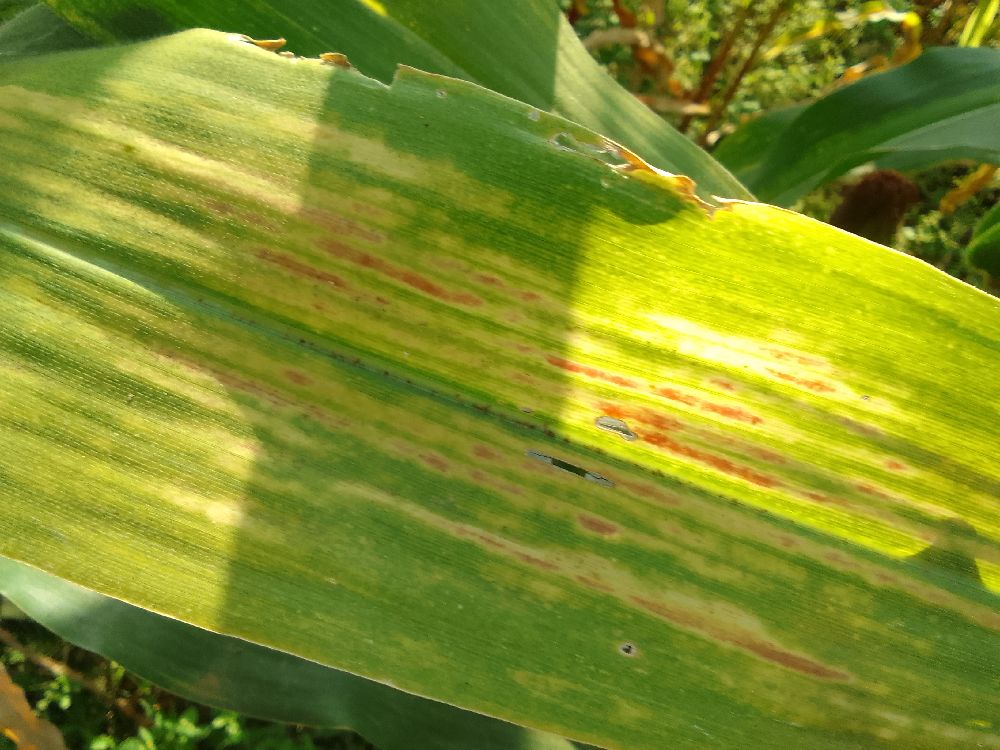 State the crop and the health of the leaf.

maize, maize lethal necrosis
